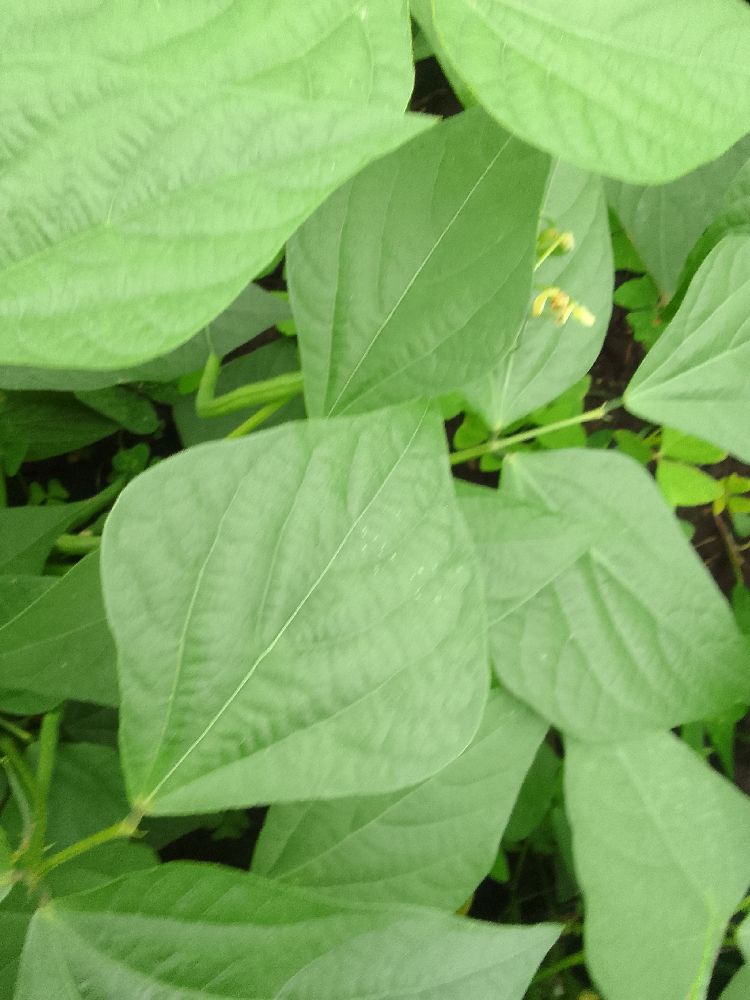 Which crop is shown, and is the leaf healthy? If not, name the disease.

common bean, healthy
